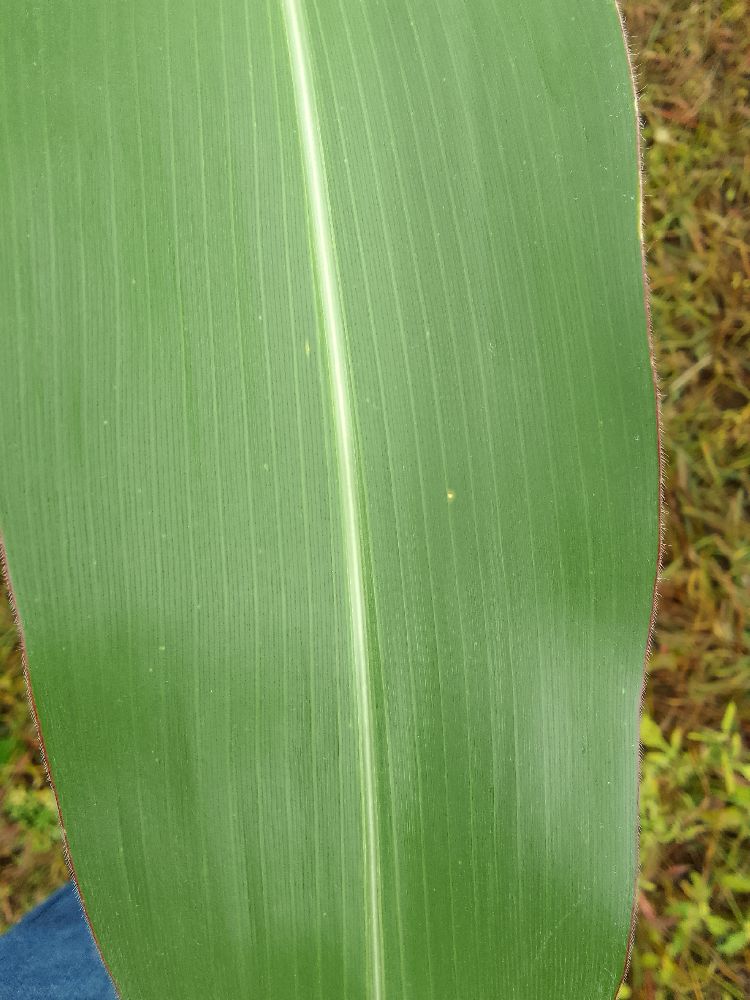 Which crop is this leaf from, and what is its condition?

maize, healthy
